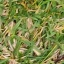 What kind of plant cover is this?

grass
